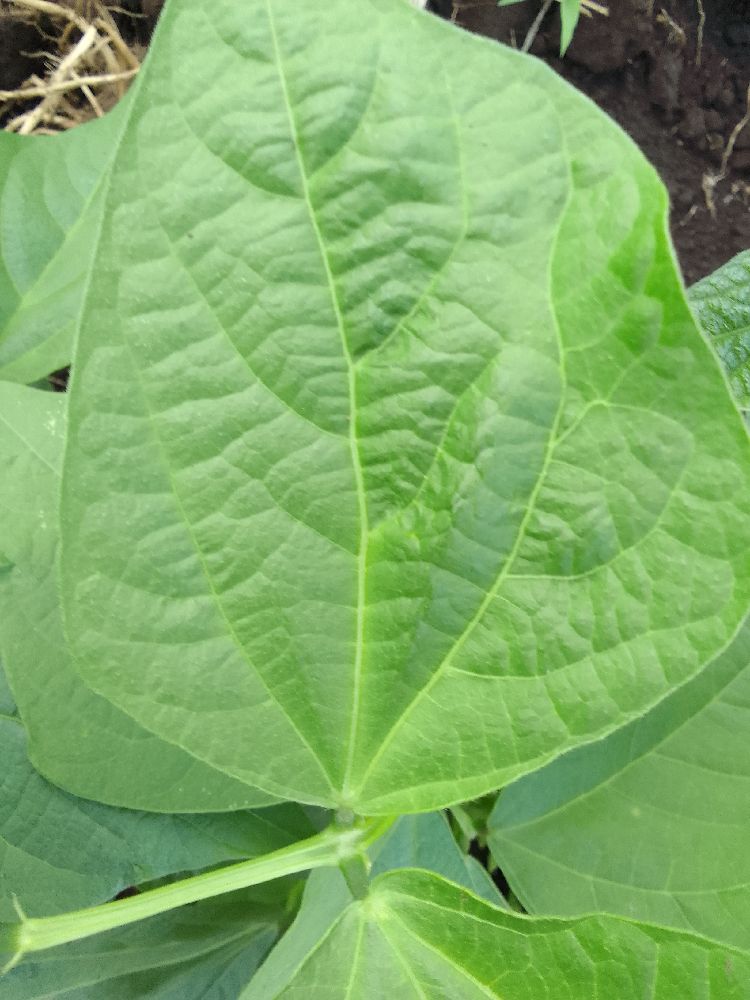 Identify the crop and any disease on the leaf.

common bean, healthy
